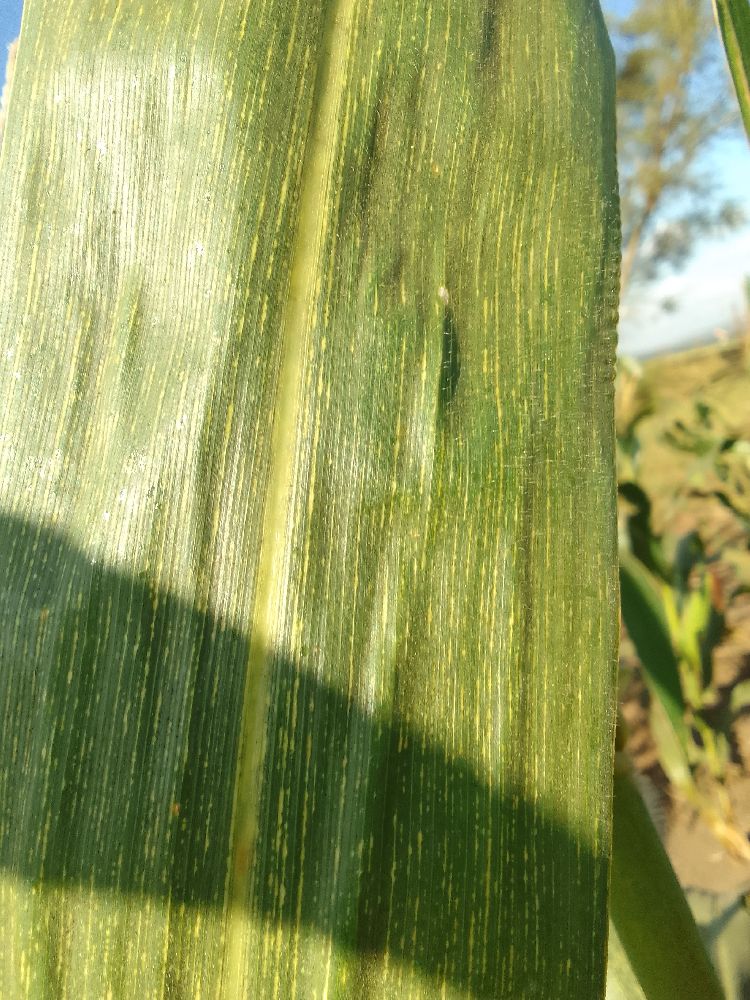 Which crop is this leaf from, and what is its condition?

maize, maize streak virus
